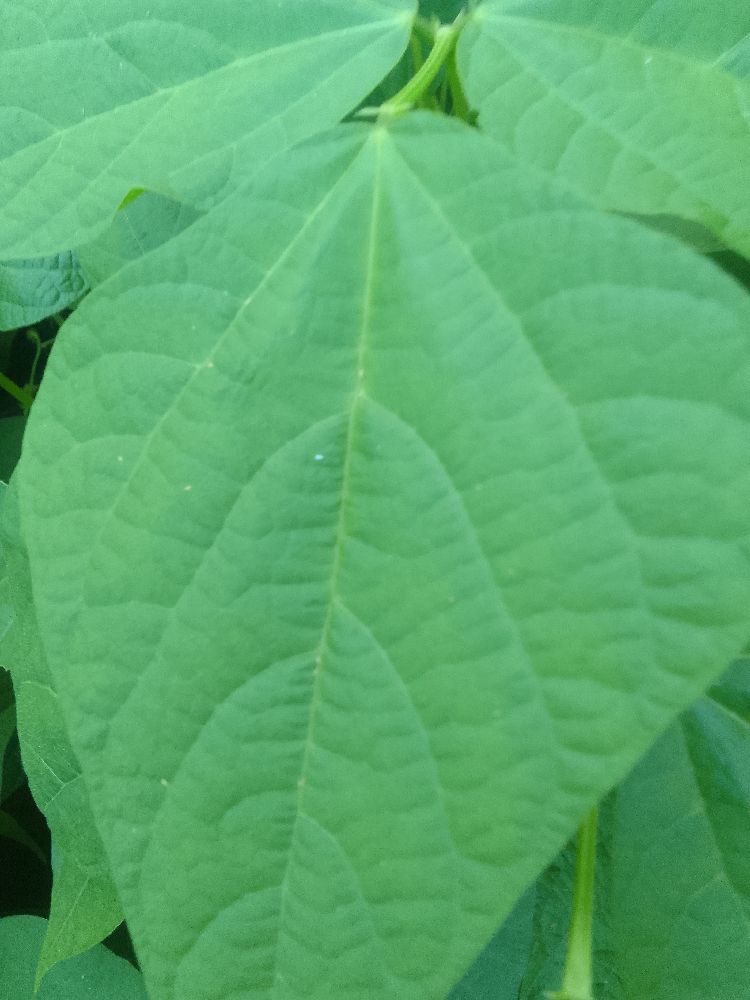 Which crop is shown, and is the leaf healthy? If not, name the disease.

common bean, healthy
